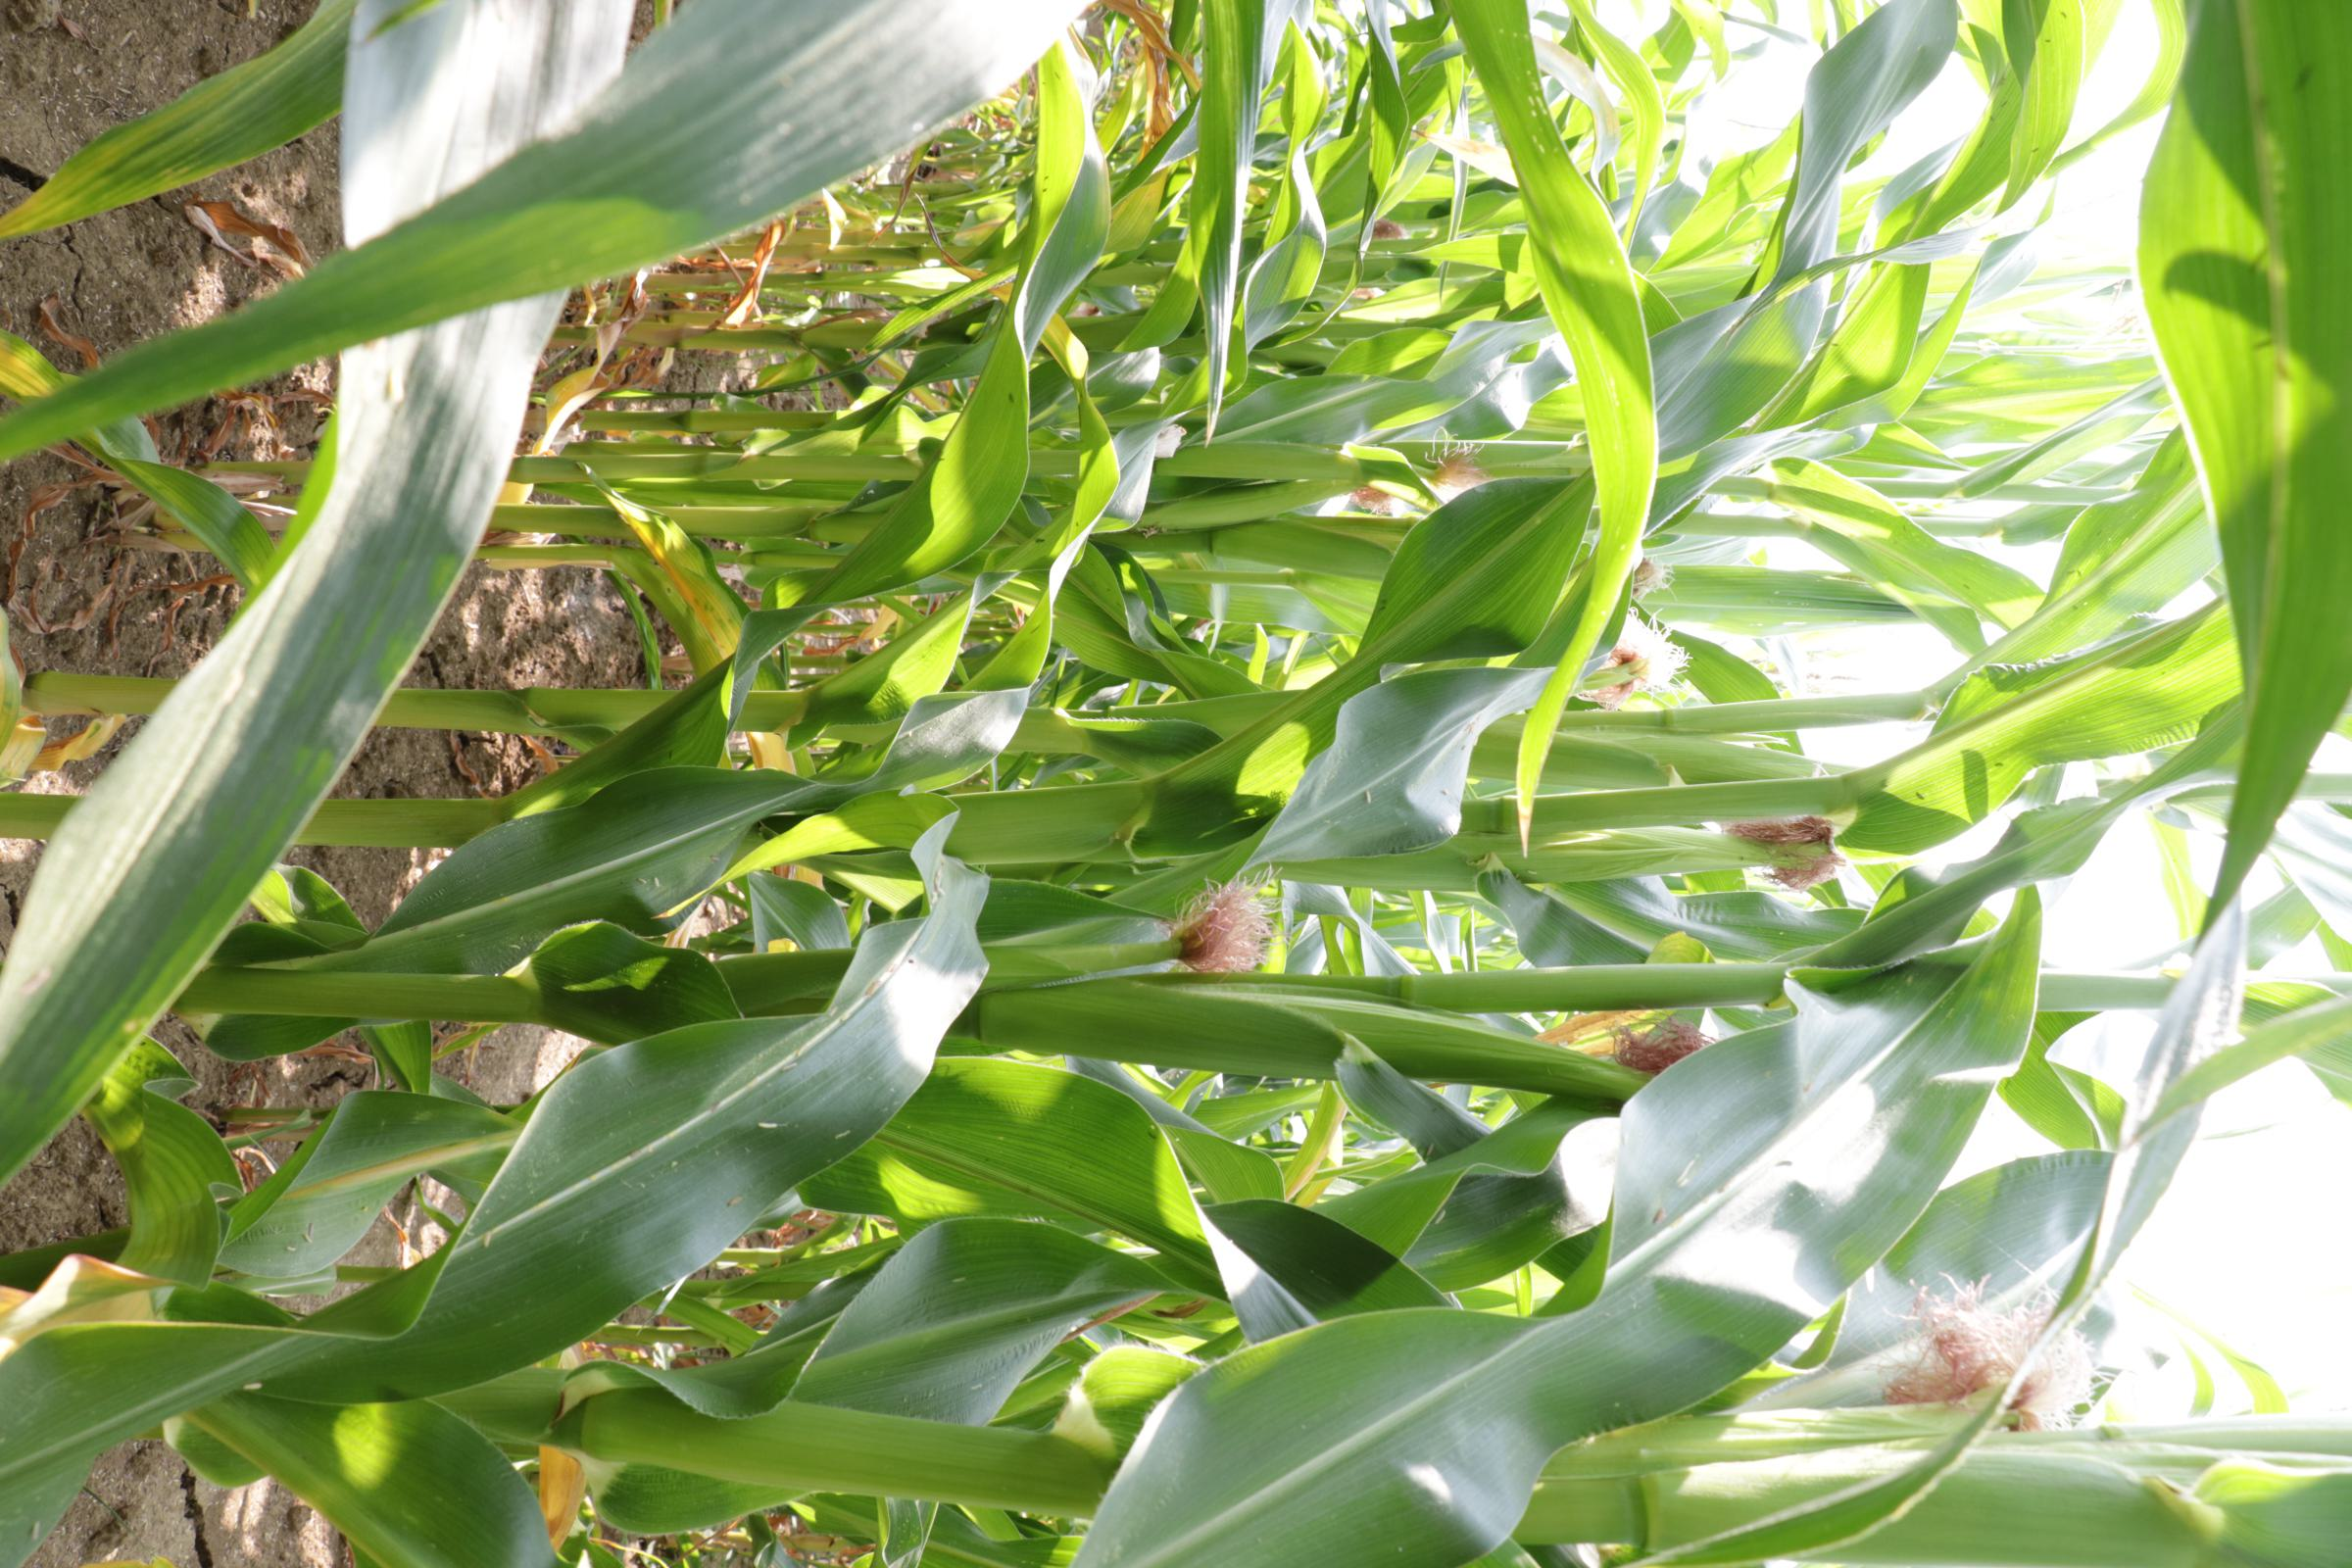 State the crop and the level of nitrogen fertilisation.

maize, reduced nitrogen fertilisation
